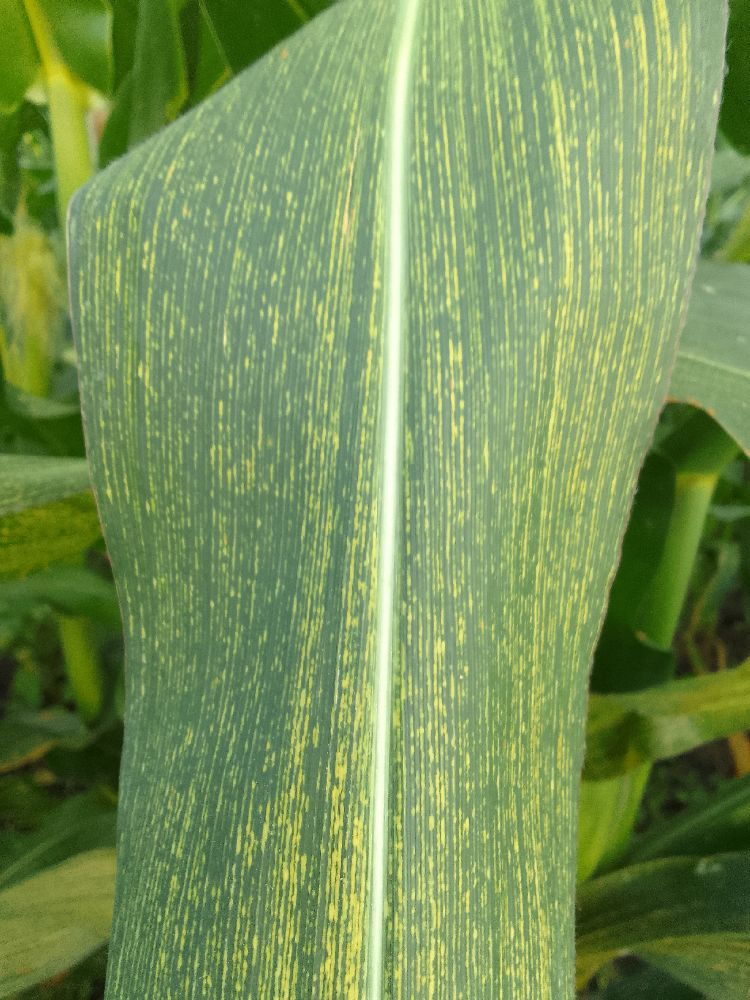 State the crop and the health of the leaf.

maize, maize streak virus
